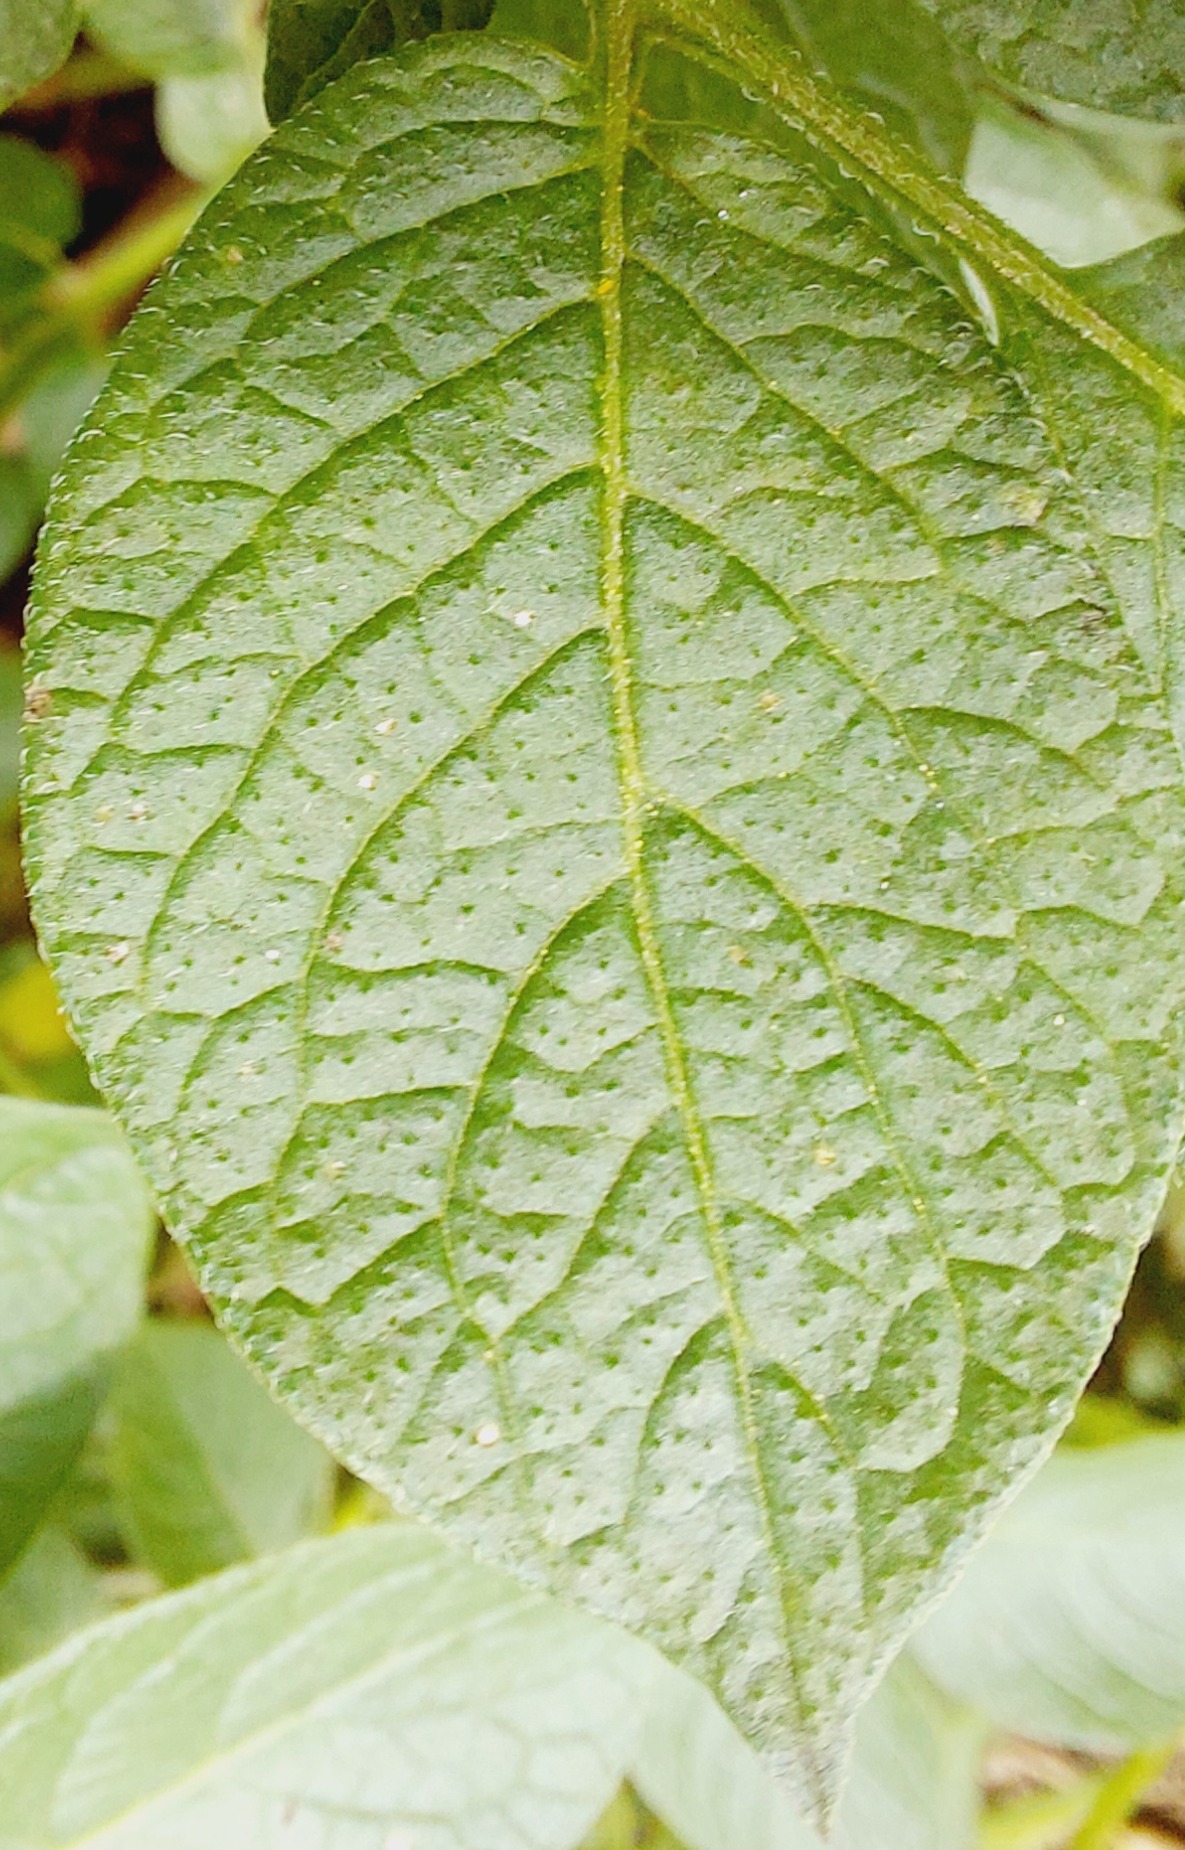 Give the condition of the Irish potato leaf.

healthy
